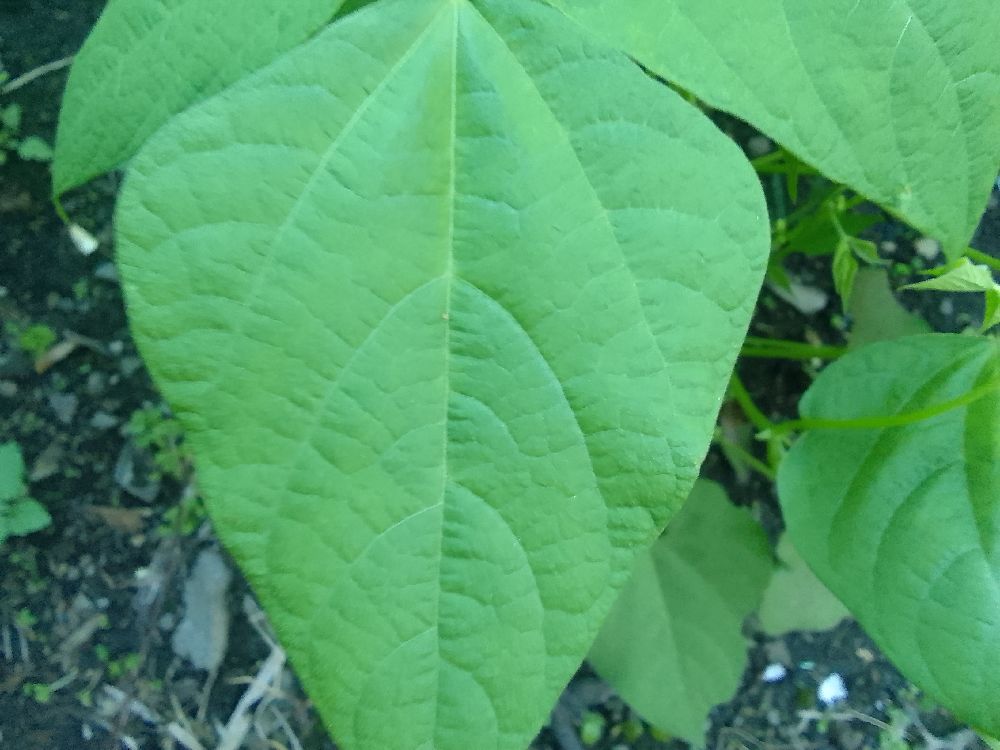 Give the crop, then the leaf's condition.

common bean, healthy
